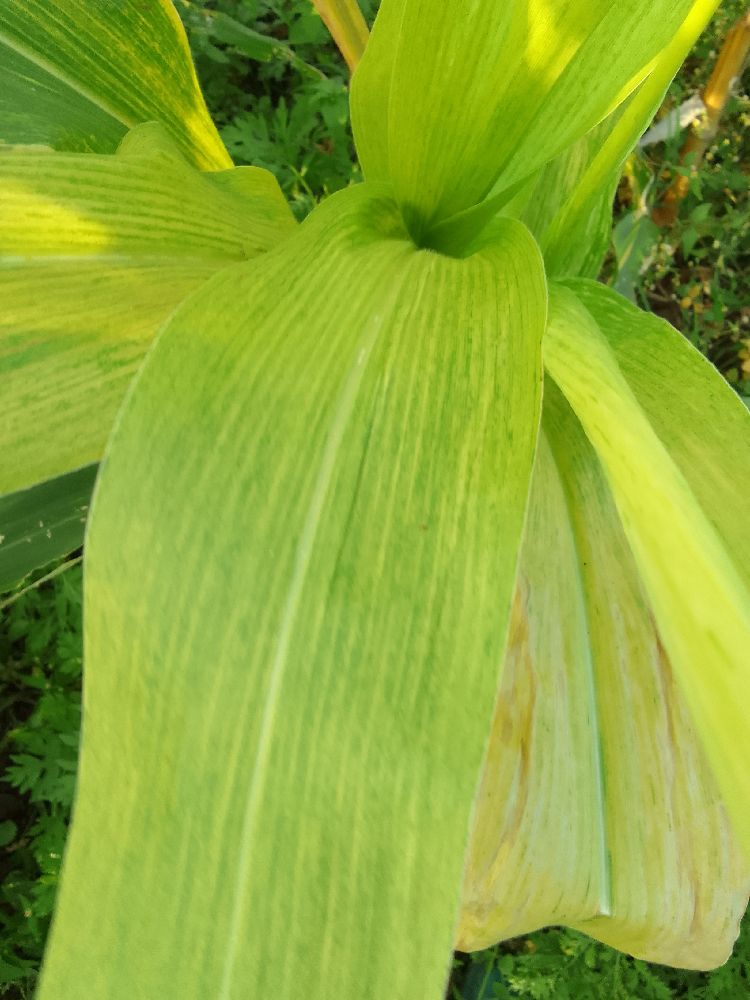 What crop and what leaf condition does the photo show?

maize, maize lethal necrosis
